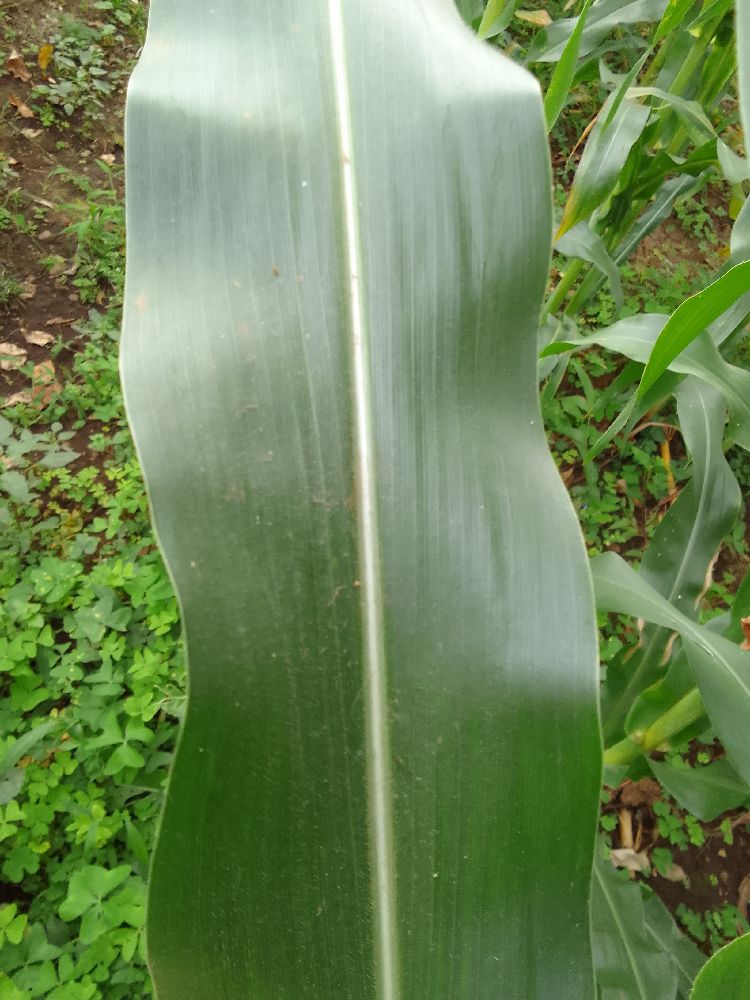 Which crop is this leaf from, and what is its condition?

maize, healthy
